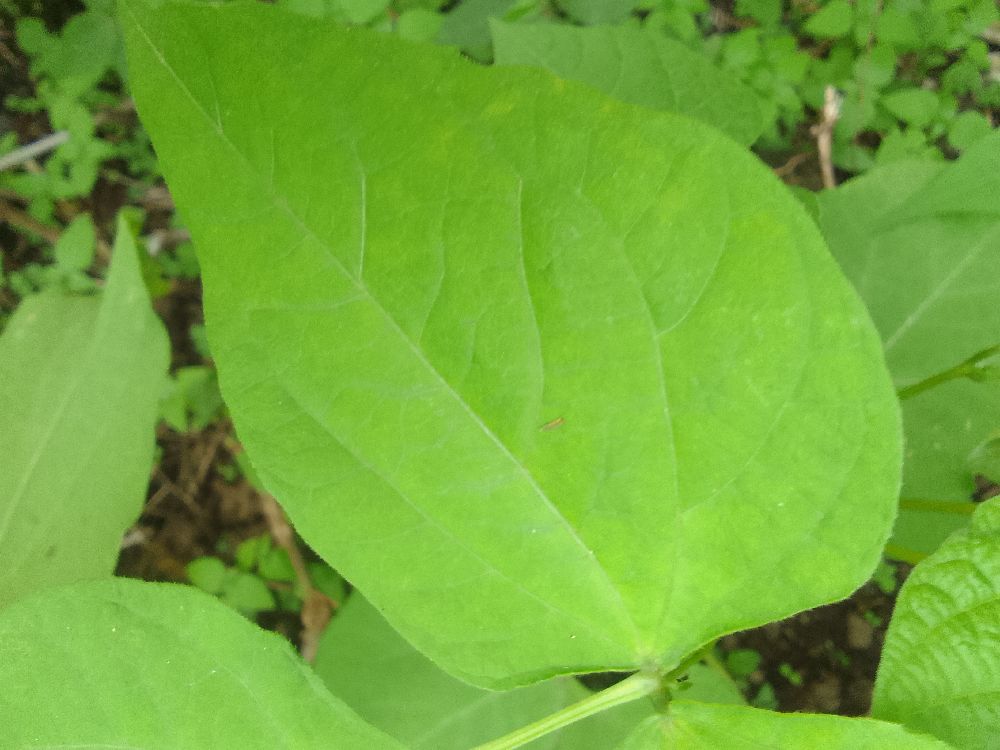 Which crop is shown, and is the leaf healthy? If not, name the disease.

common bean, healthy
